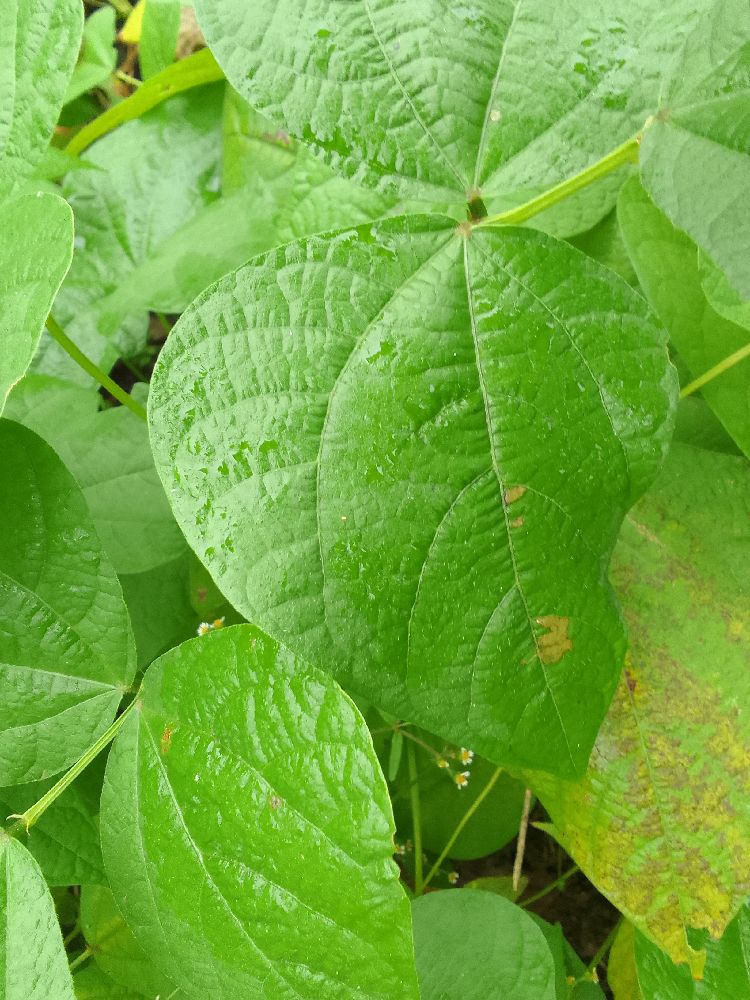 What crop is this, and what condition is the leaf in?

common bean, healthy
